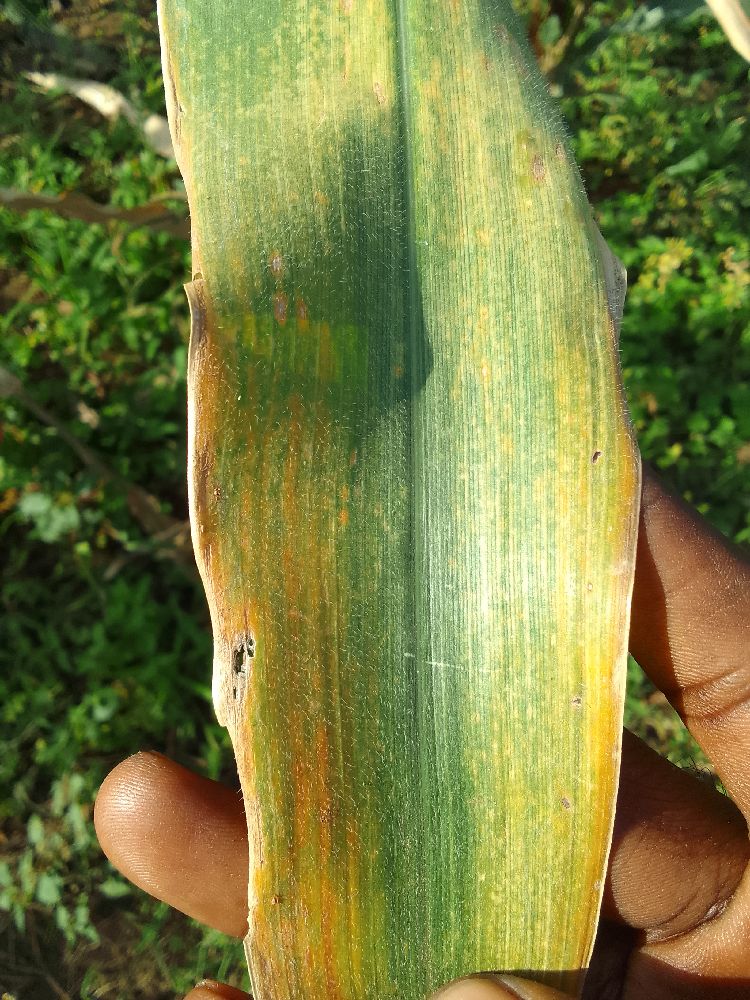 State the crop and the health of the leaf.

maize, maize lethal necrosis
